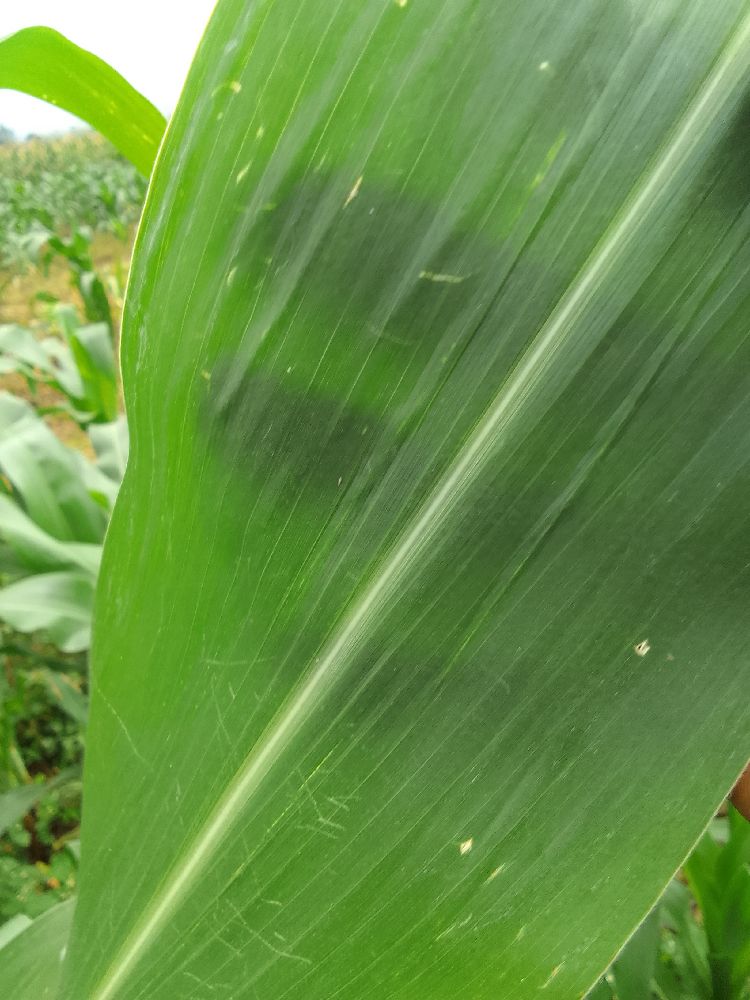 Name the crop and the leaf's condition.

maize, healthy
